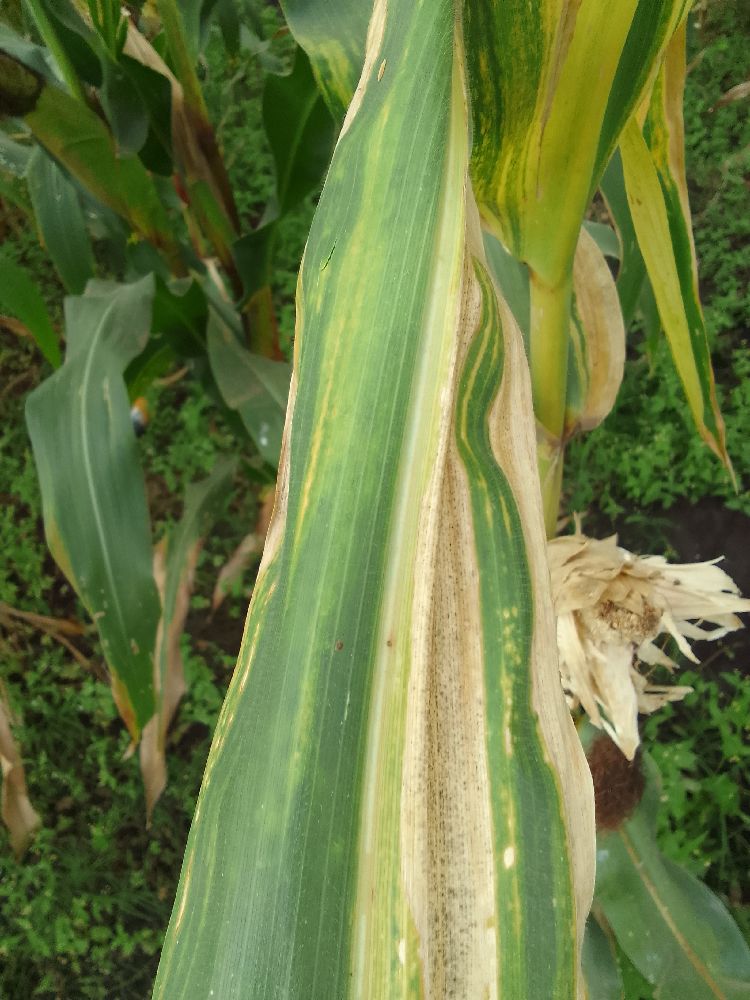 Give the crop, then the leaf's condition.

maize, maize lethal necrosis
